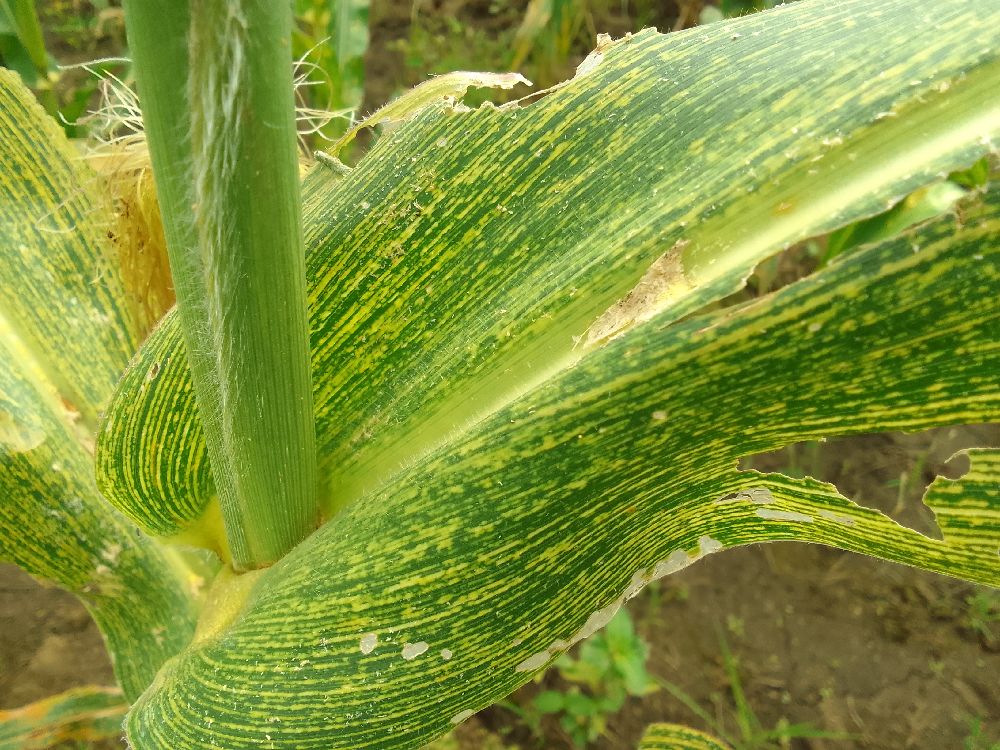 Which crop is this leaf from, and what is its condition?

maize, maize streak virus
